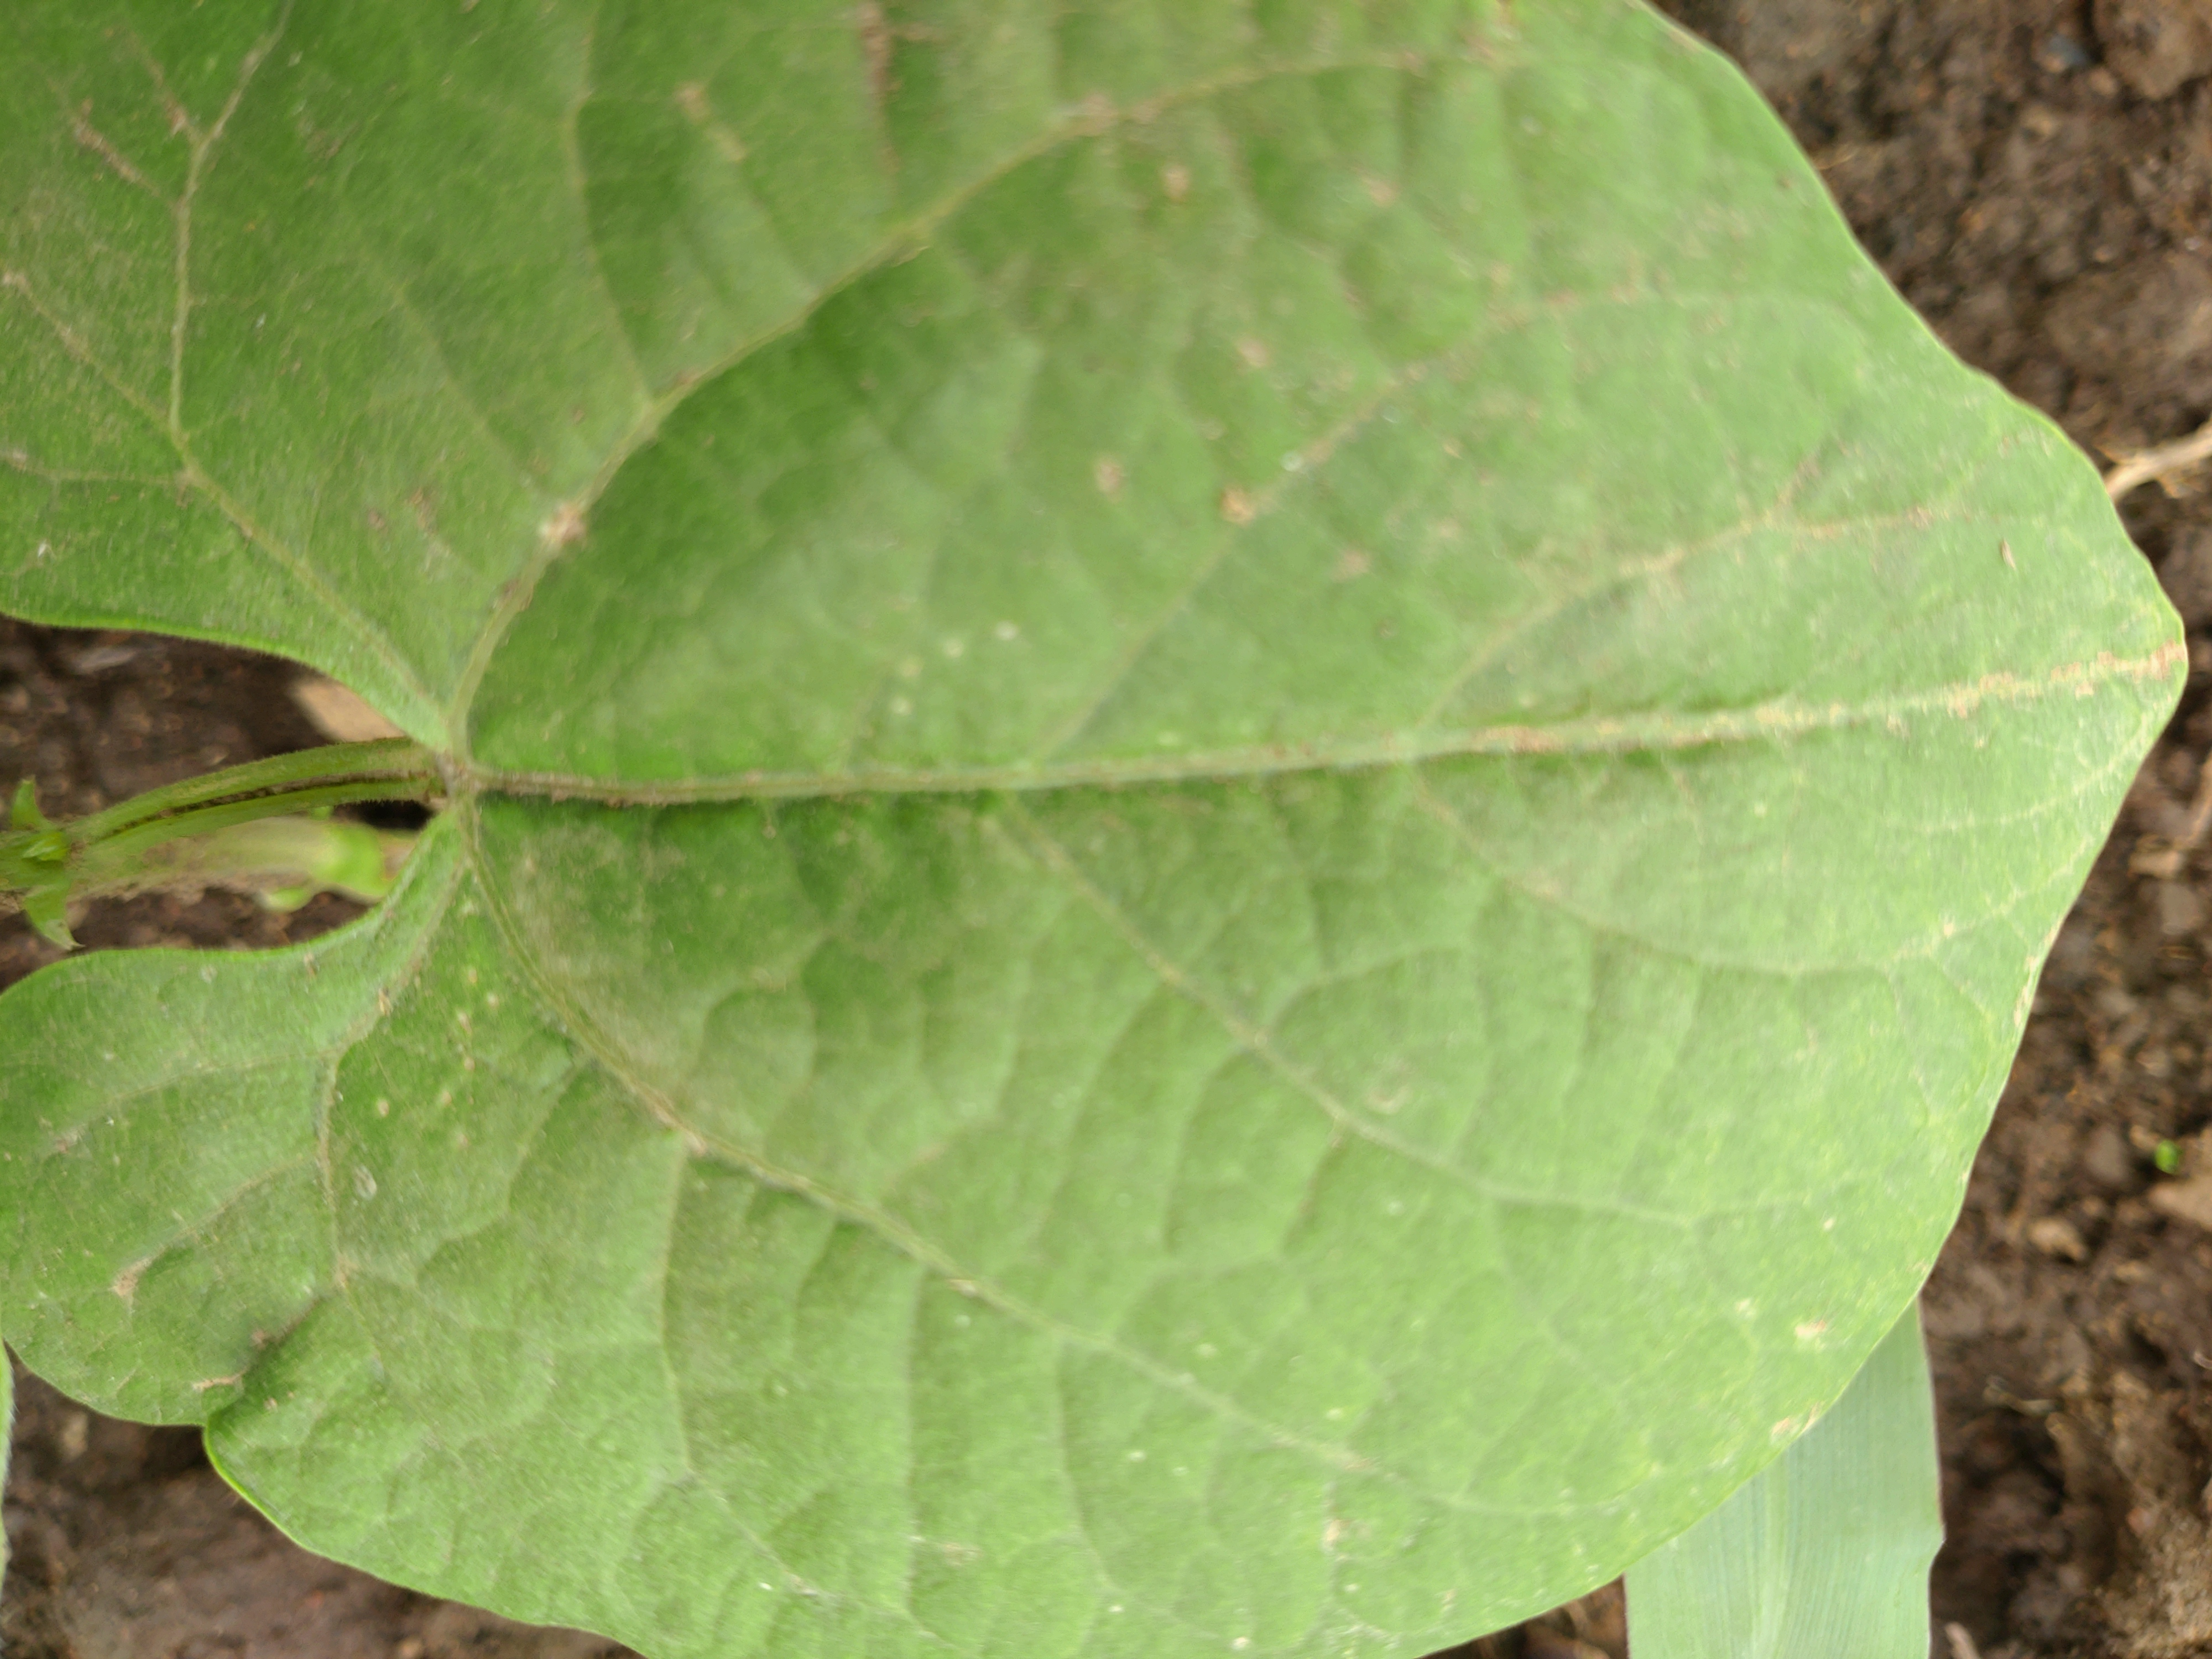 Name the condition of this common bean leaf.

healthy
